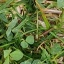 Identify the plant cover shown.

unstructured weed
